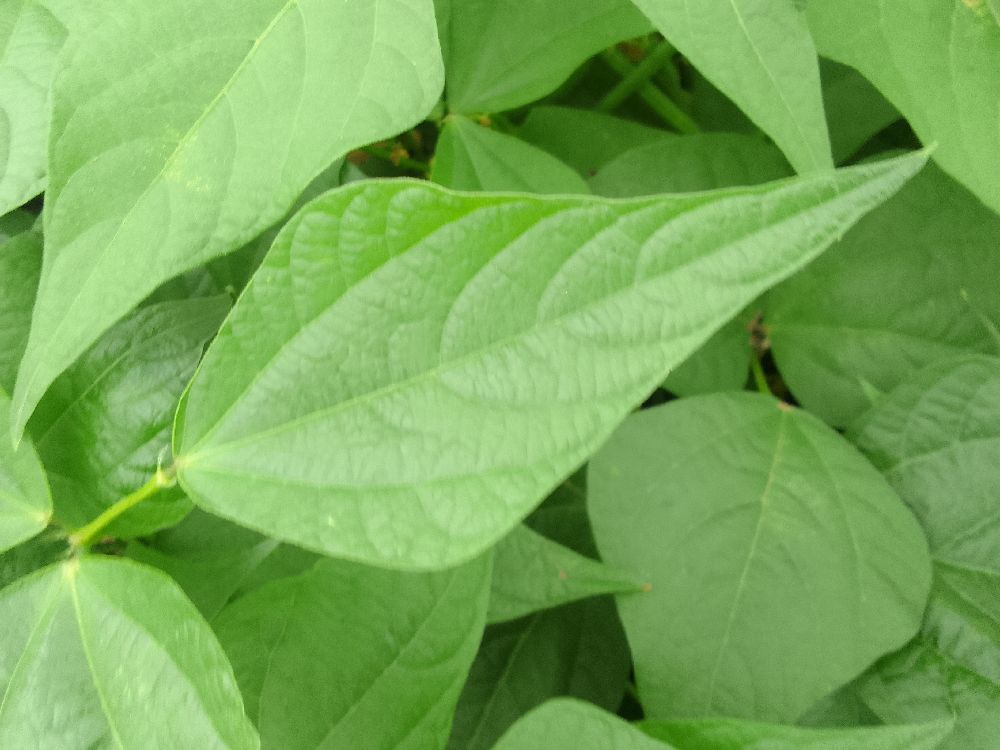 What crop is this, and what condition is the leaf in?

common bean, healthy
